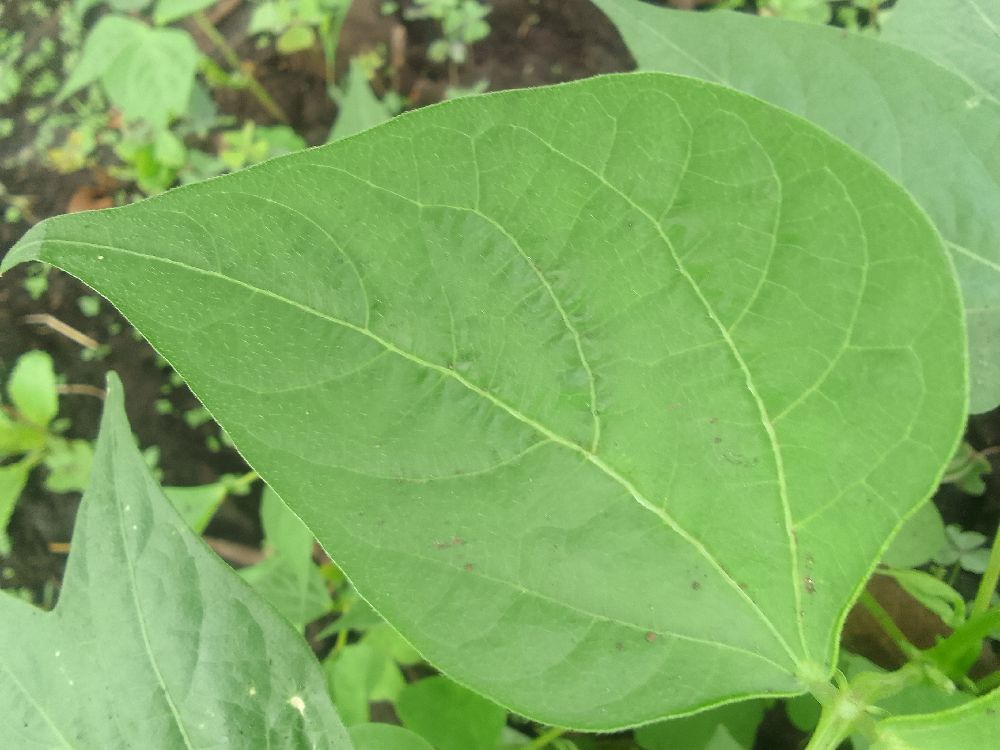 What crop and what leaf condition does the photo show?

common bean, healthy
